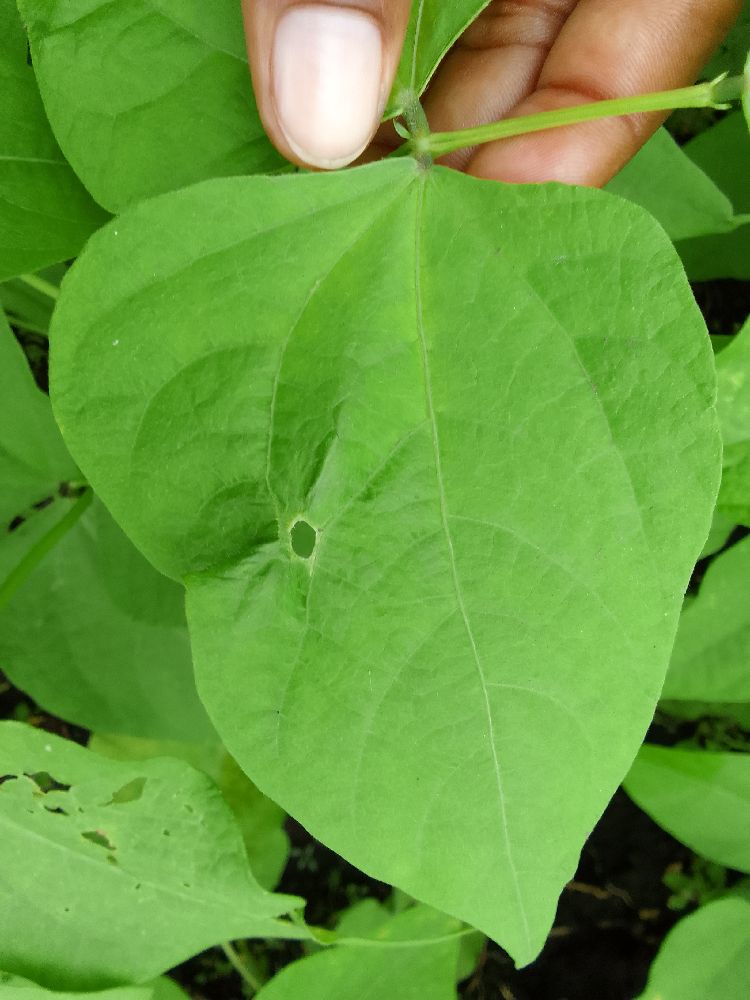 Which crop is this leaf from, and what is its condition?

common bean, healthy
